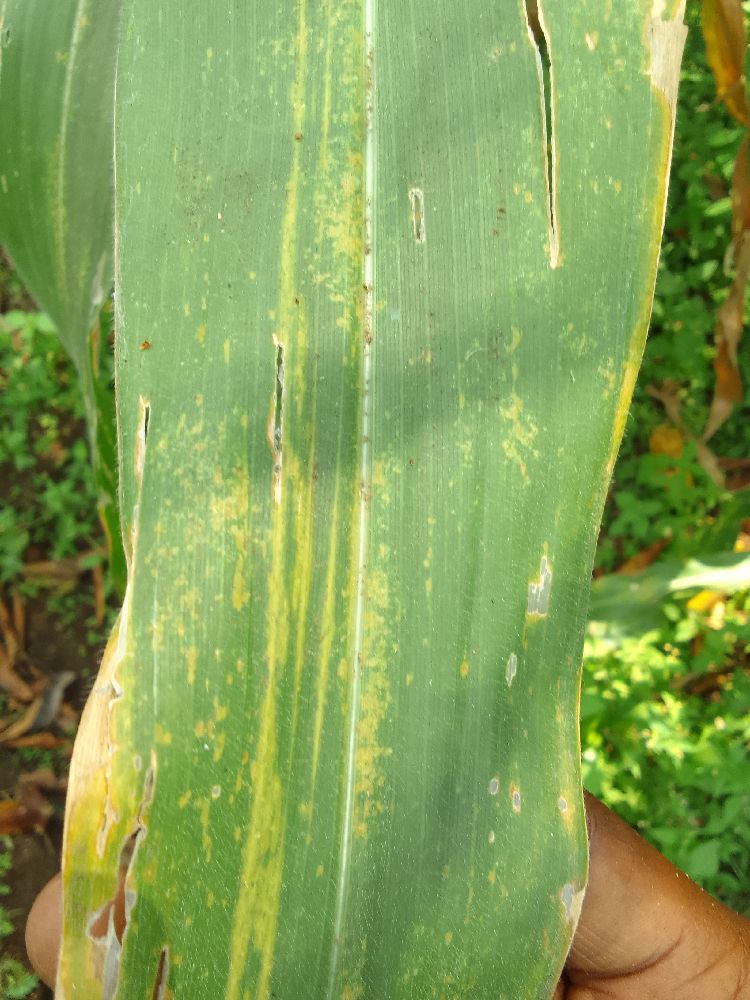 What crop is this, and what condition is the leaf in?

maize, maize lethal necrosis
